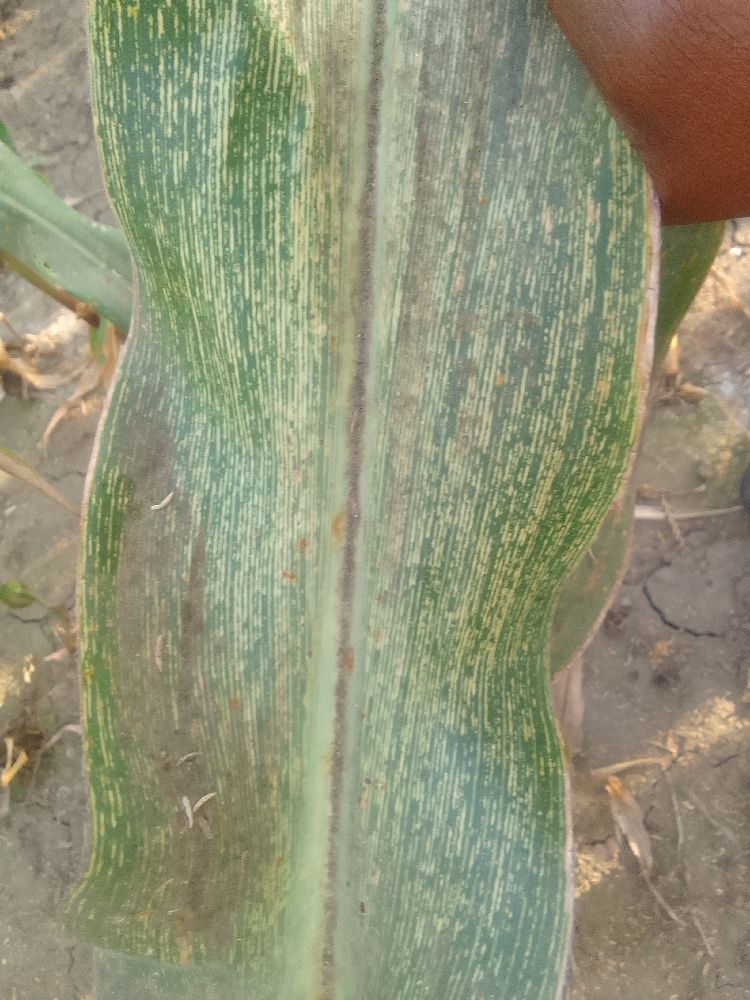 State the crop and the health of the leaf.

maize, maize streak virus
